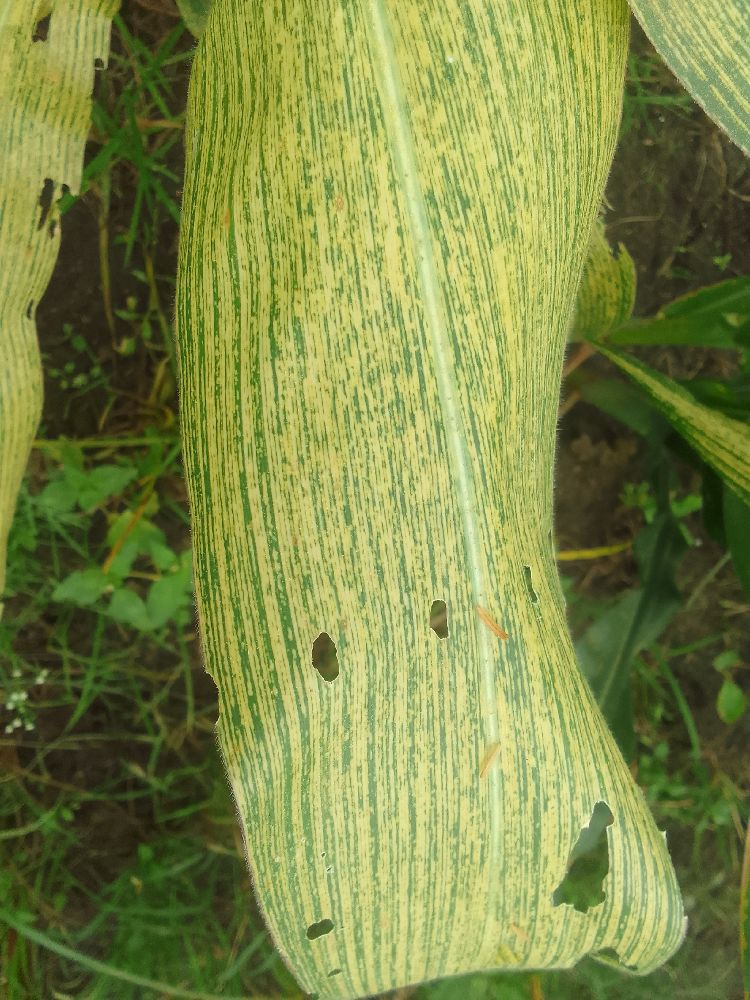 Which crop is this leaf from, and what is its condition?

maize, maize streak virus
